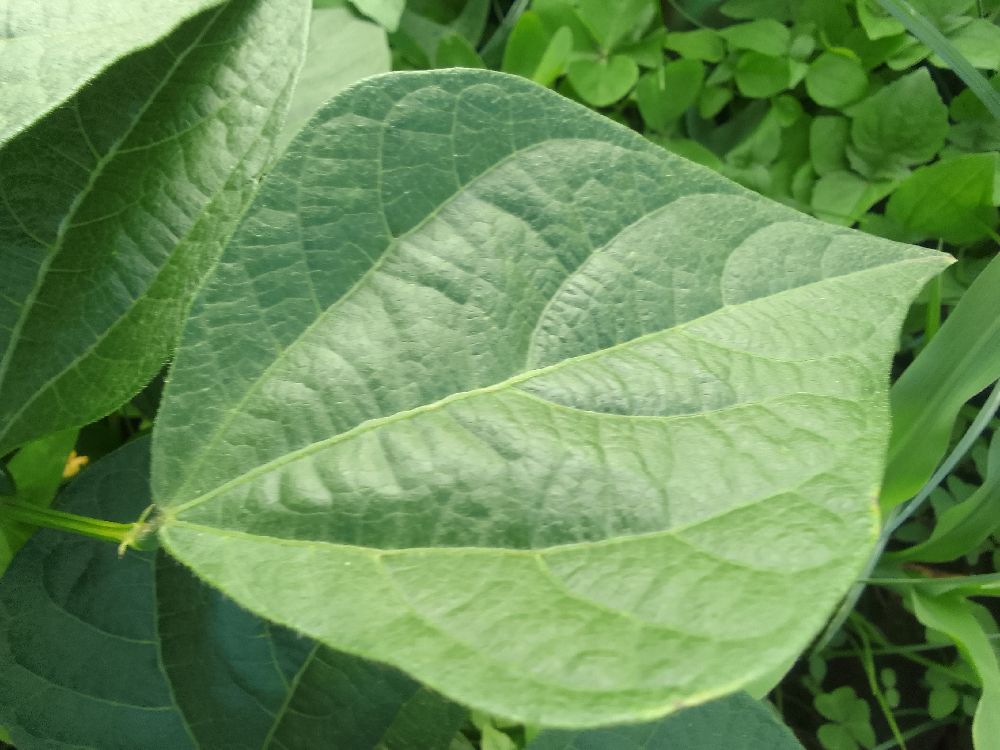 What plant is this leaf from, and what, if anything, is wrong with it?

common bean, healthy
